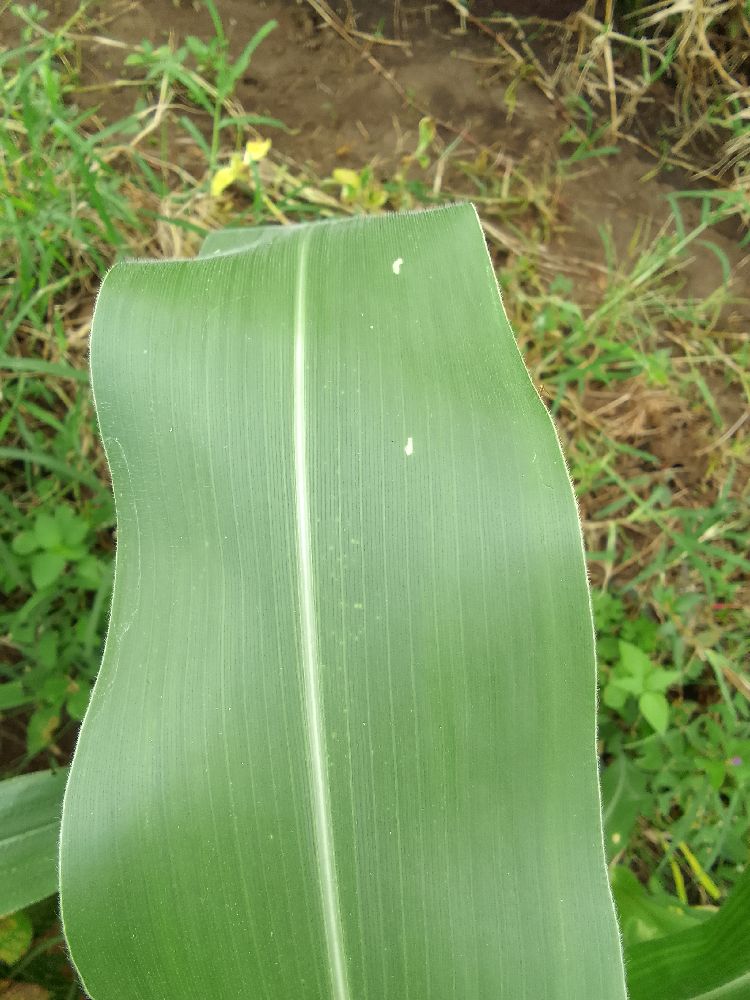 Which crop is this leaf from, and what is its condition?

maize, healthy
